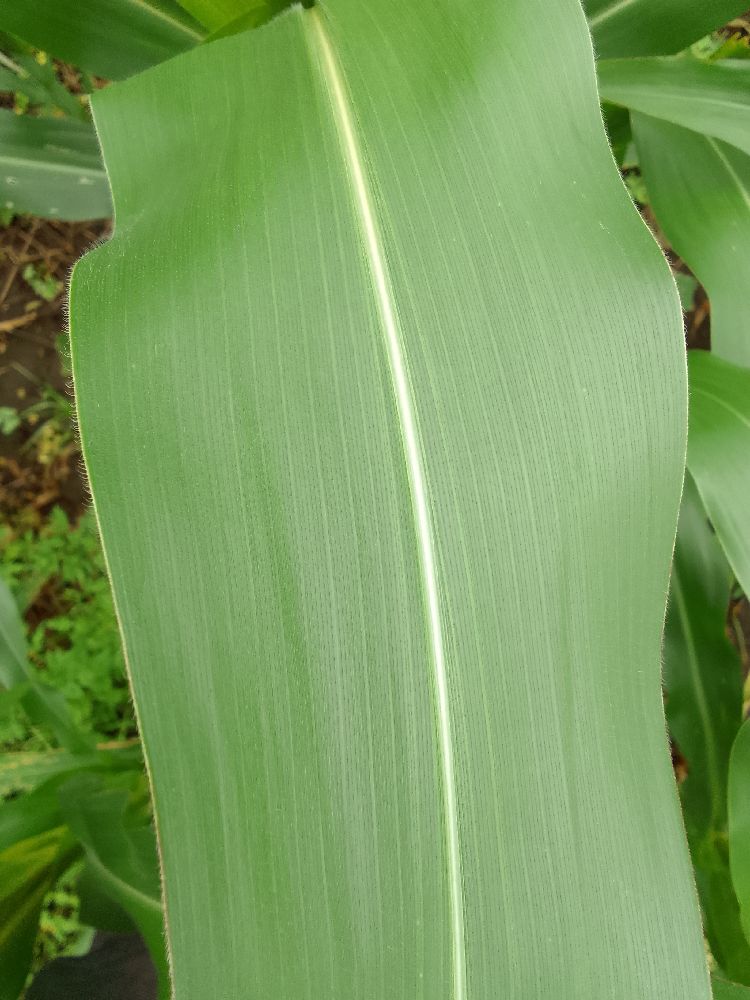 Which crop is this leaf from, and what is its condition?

maize, healthy
